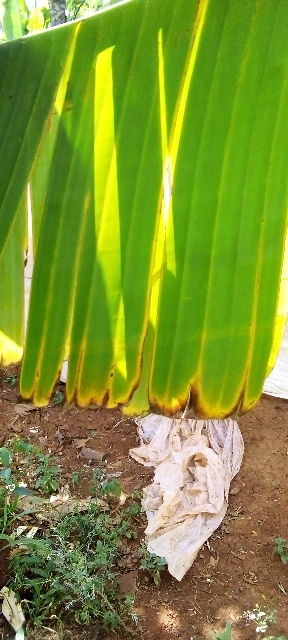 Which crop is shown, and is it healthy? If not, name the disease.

banana, fusarium wilt race 1
